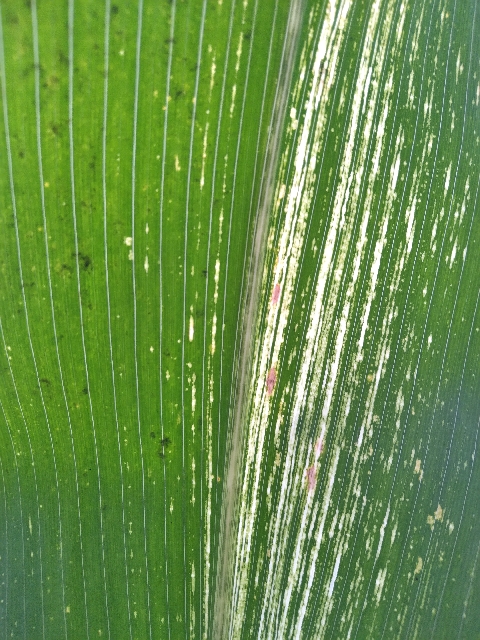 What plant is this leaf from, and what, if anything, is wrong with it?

maize, maize streak virus
